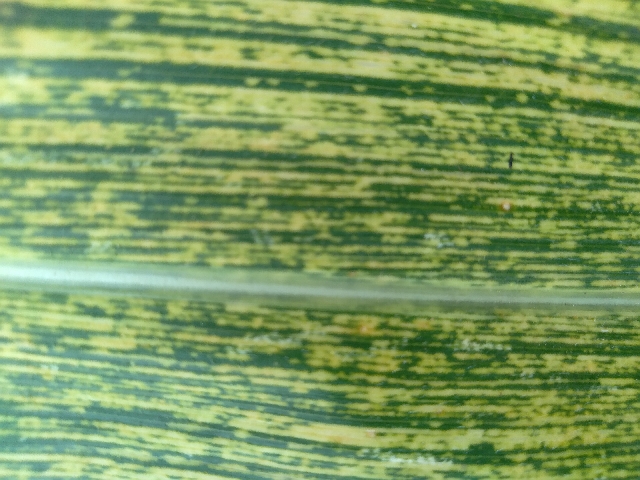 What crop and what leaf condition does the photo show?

maize, maize streak virus
